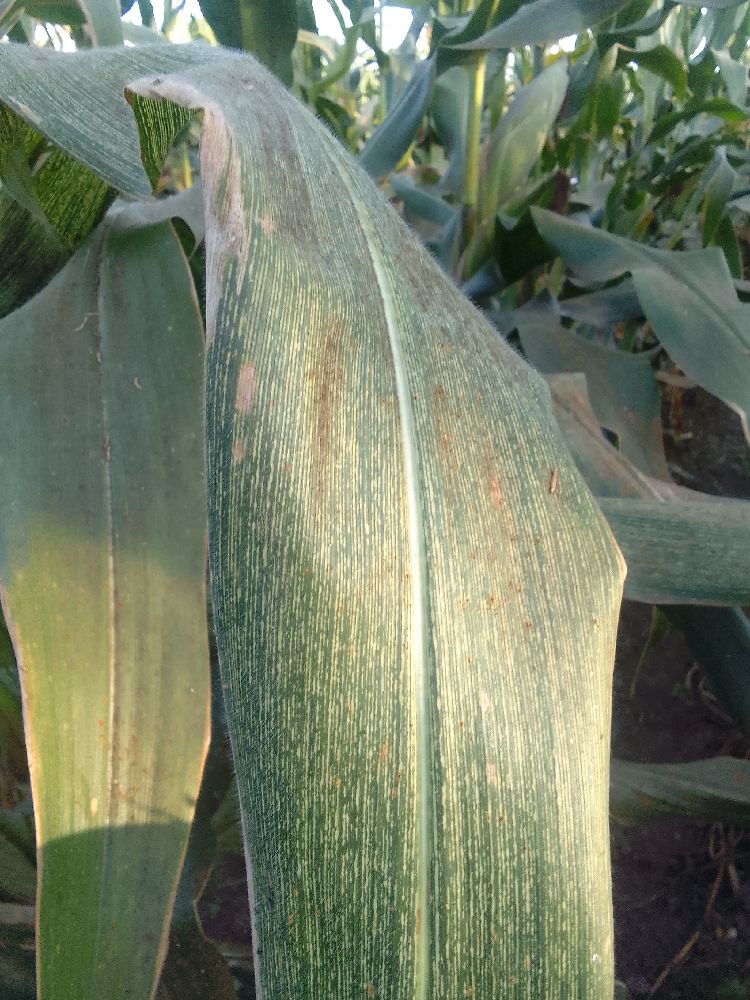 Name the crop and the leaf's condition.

maize, maize streak virus
